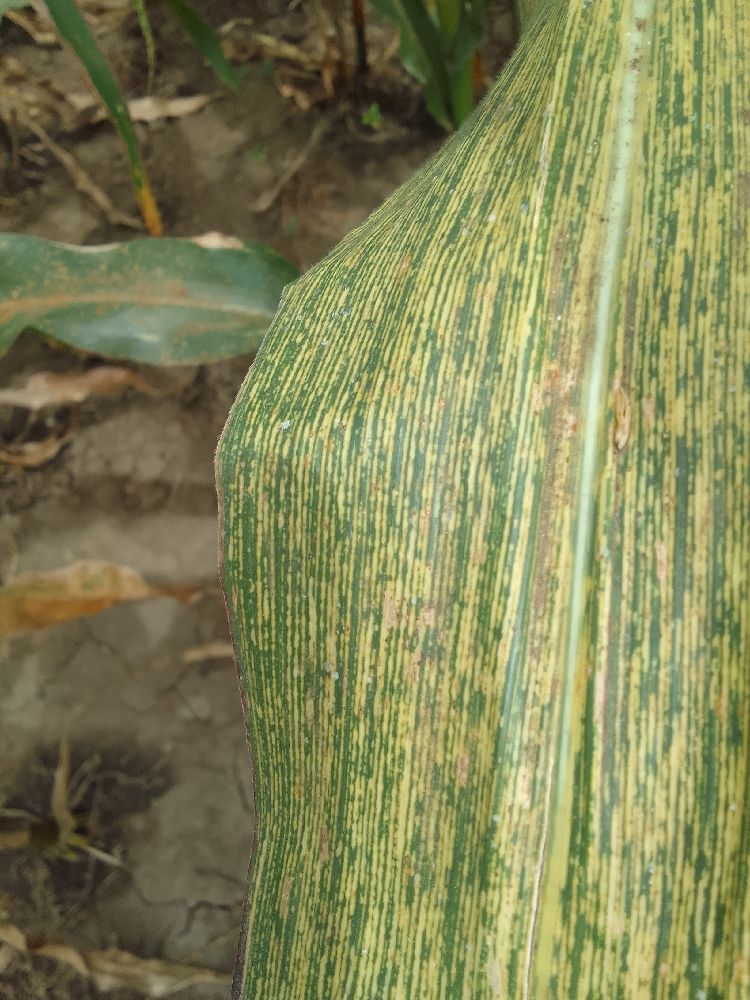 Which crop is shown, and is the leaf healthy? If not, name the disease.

maize, maize streak virus
